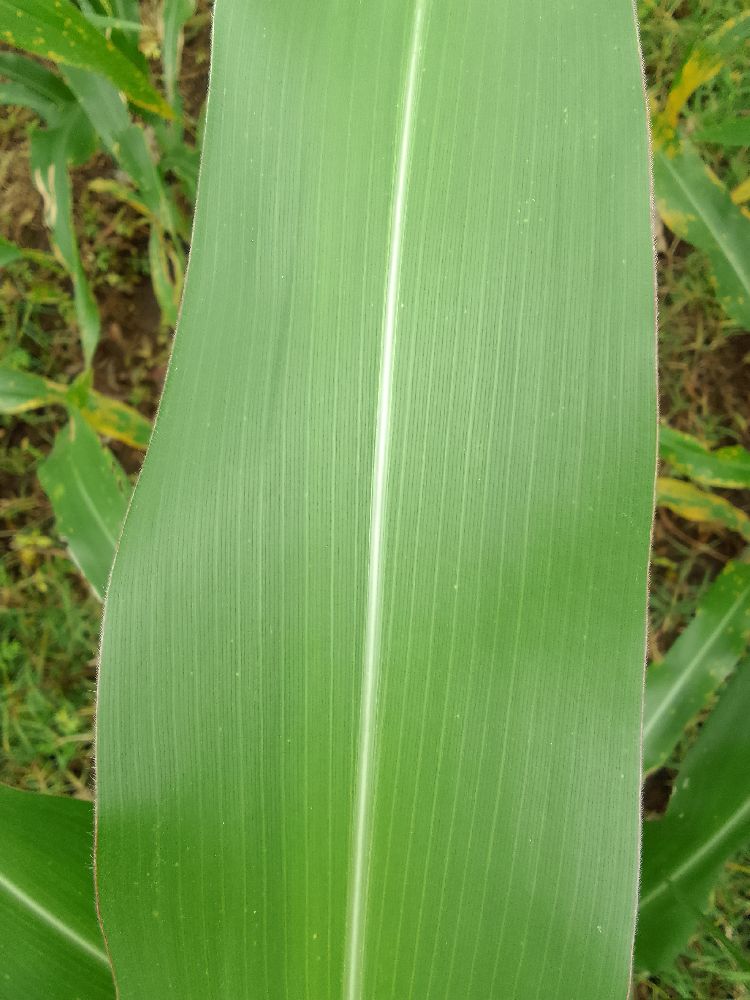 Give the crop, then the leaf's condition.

maize, healthy
